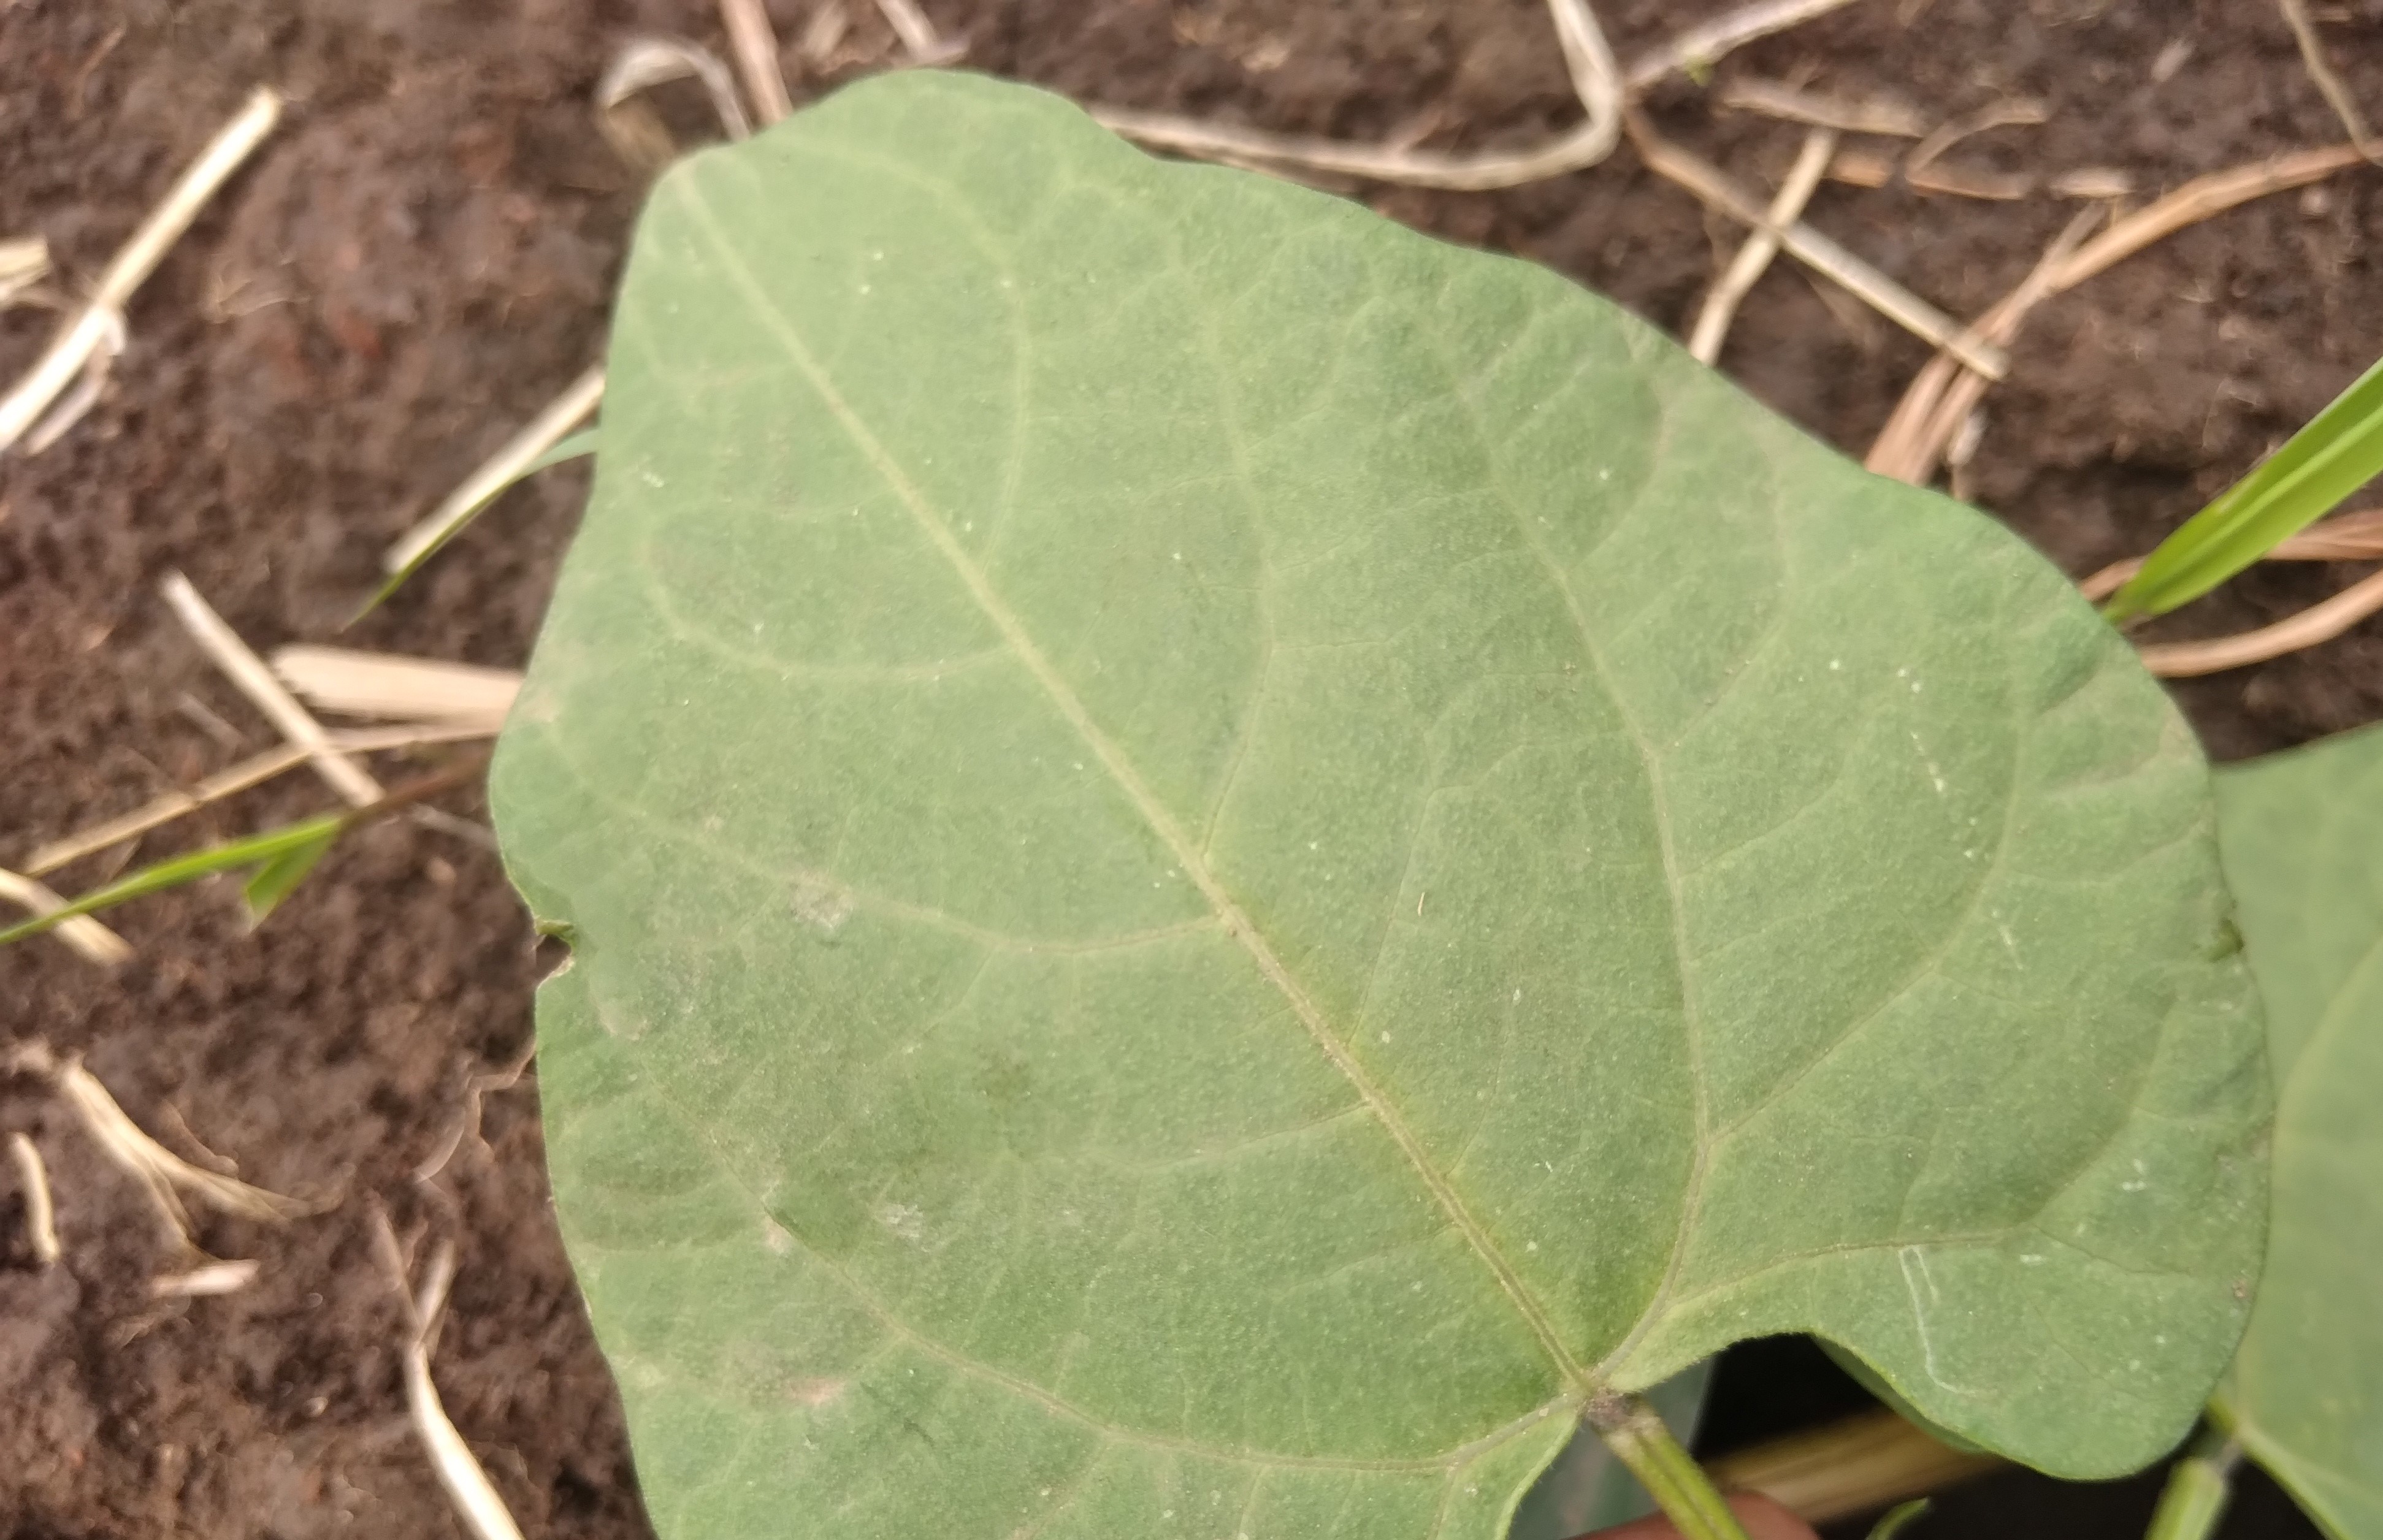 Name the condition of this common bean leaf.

healthy
